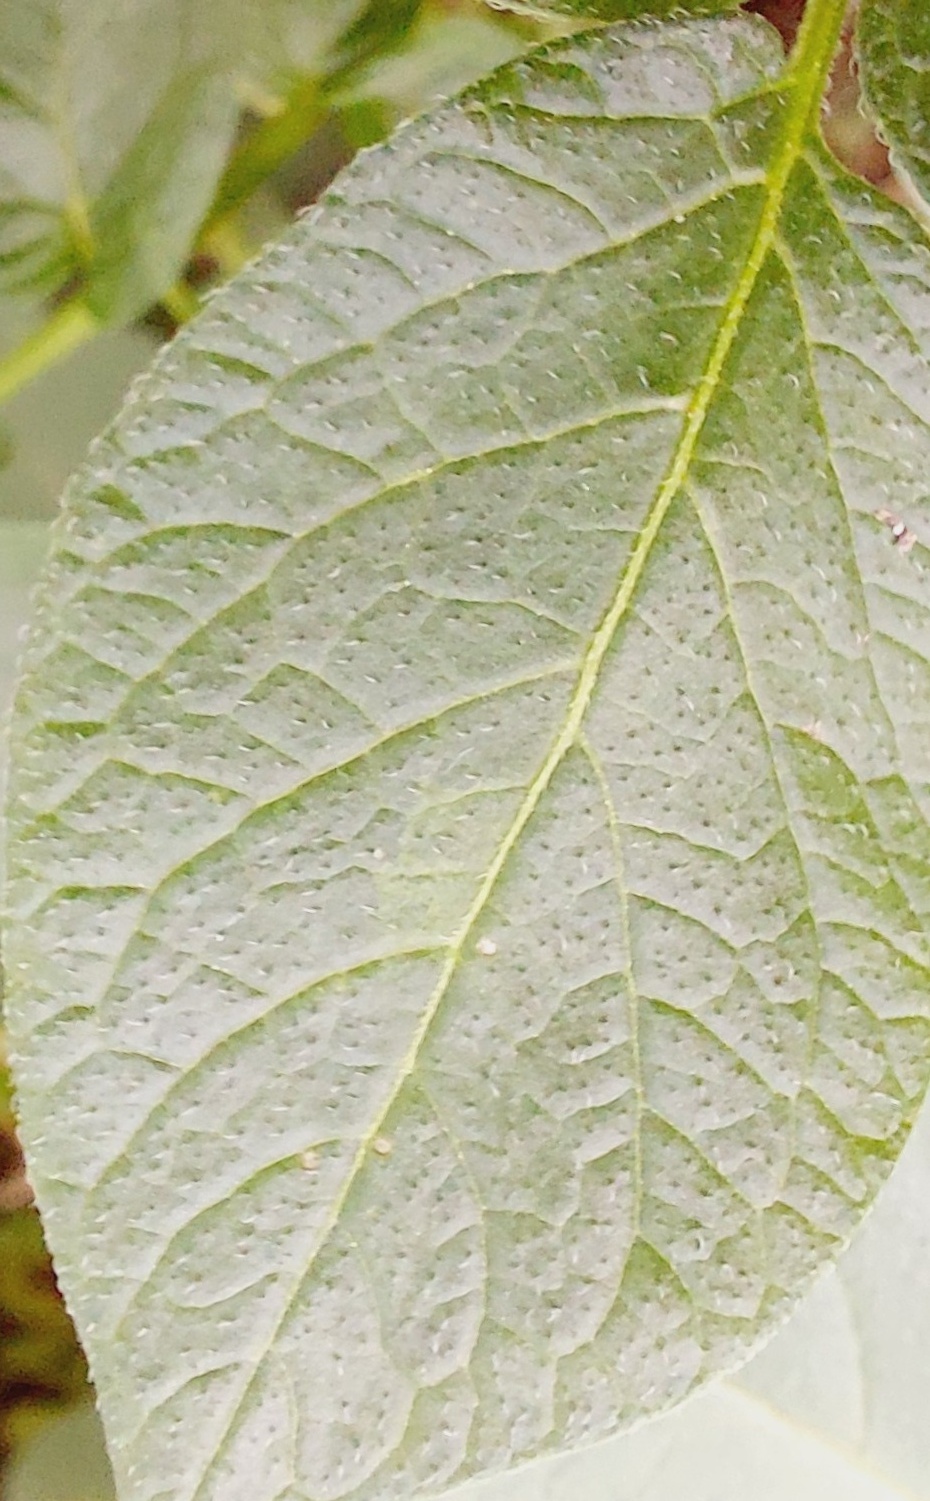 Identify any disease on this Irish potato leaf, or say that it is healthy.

healthy
